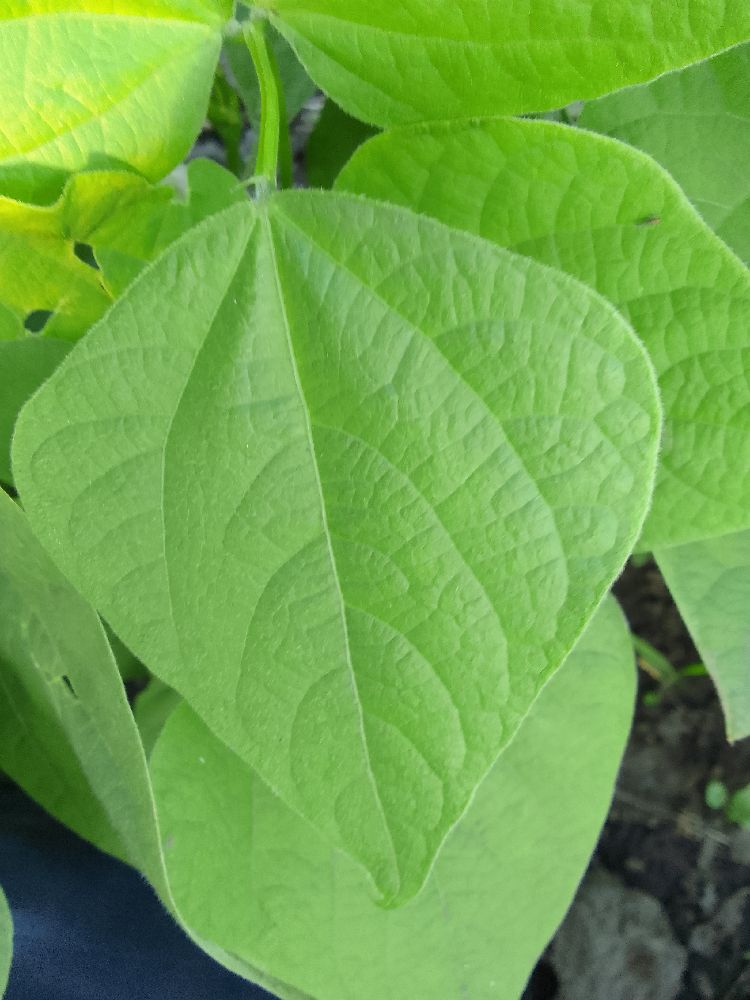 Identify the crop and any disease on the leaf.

common bean, healthy
